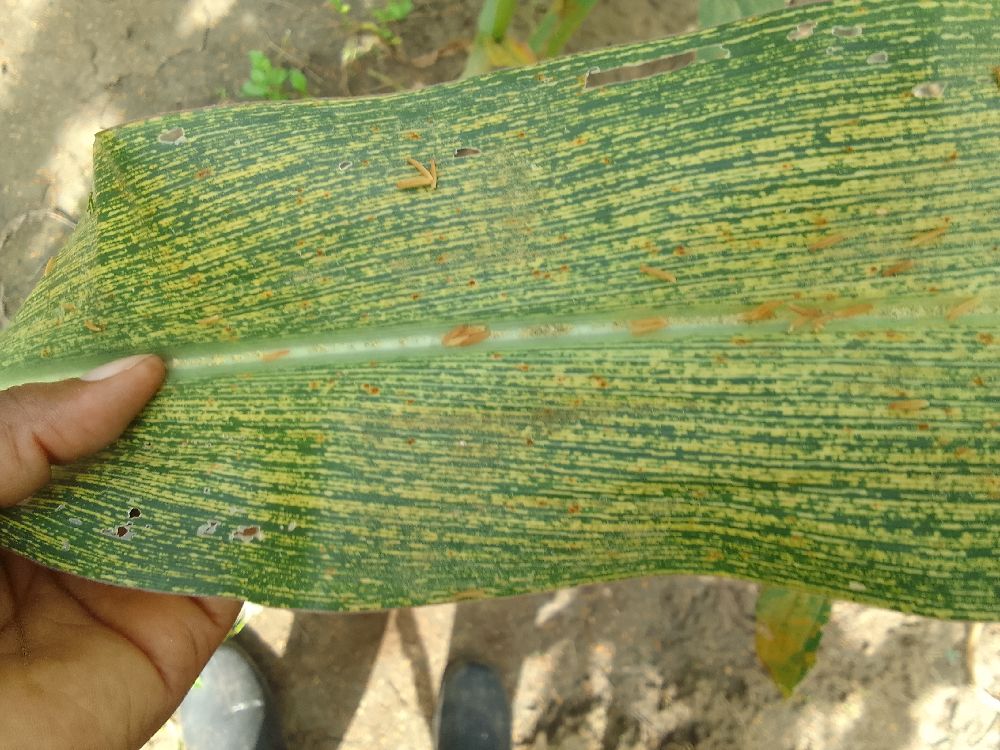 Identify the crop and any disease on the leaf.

maize, maize streak virus
